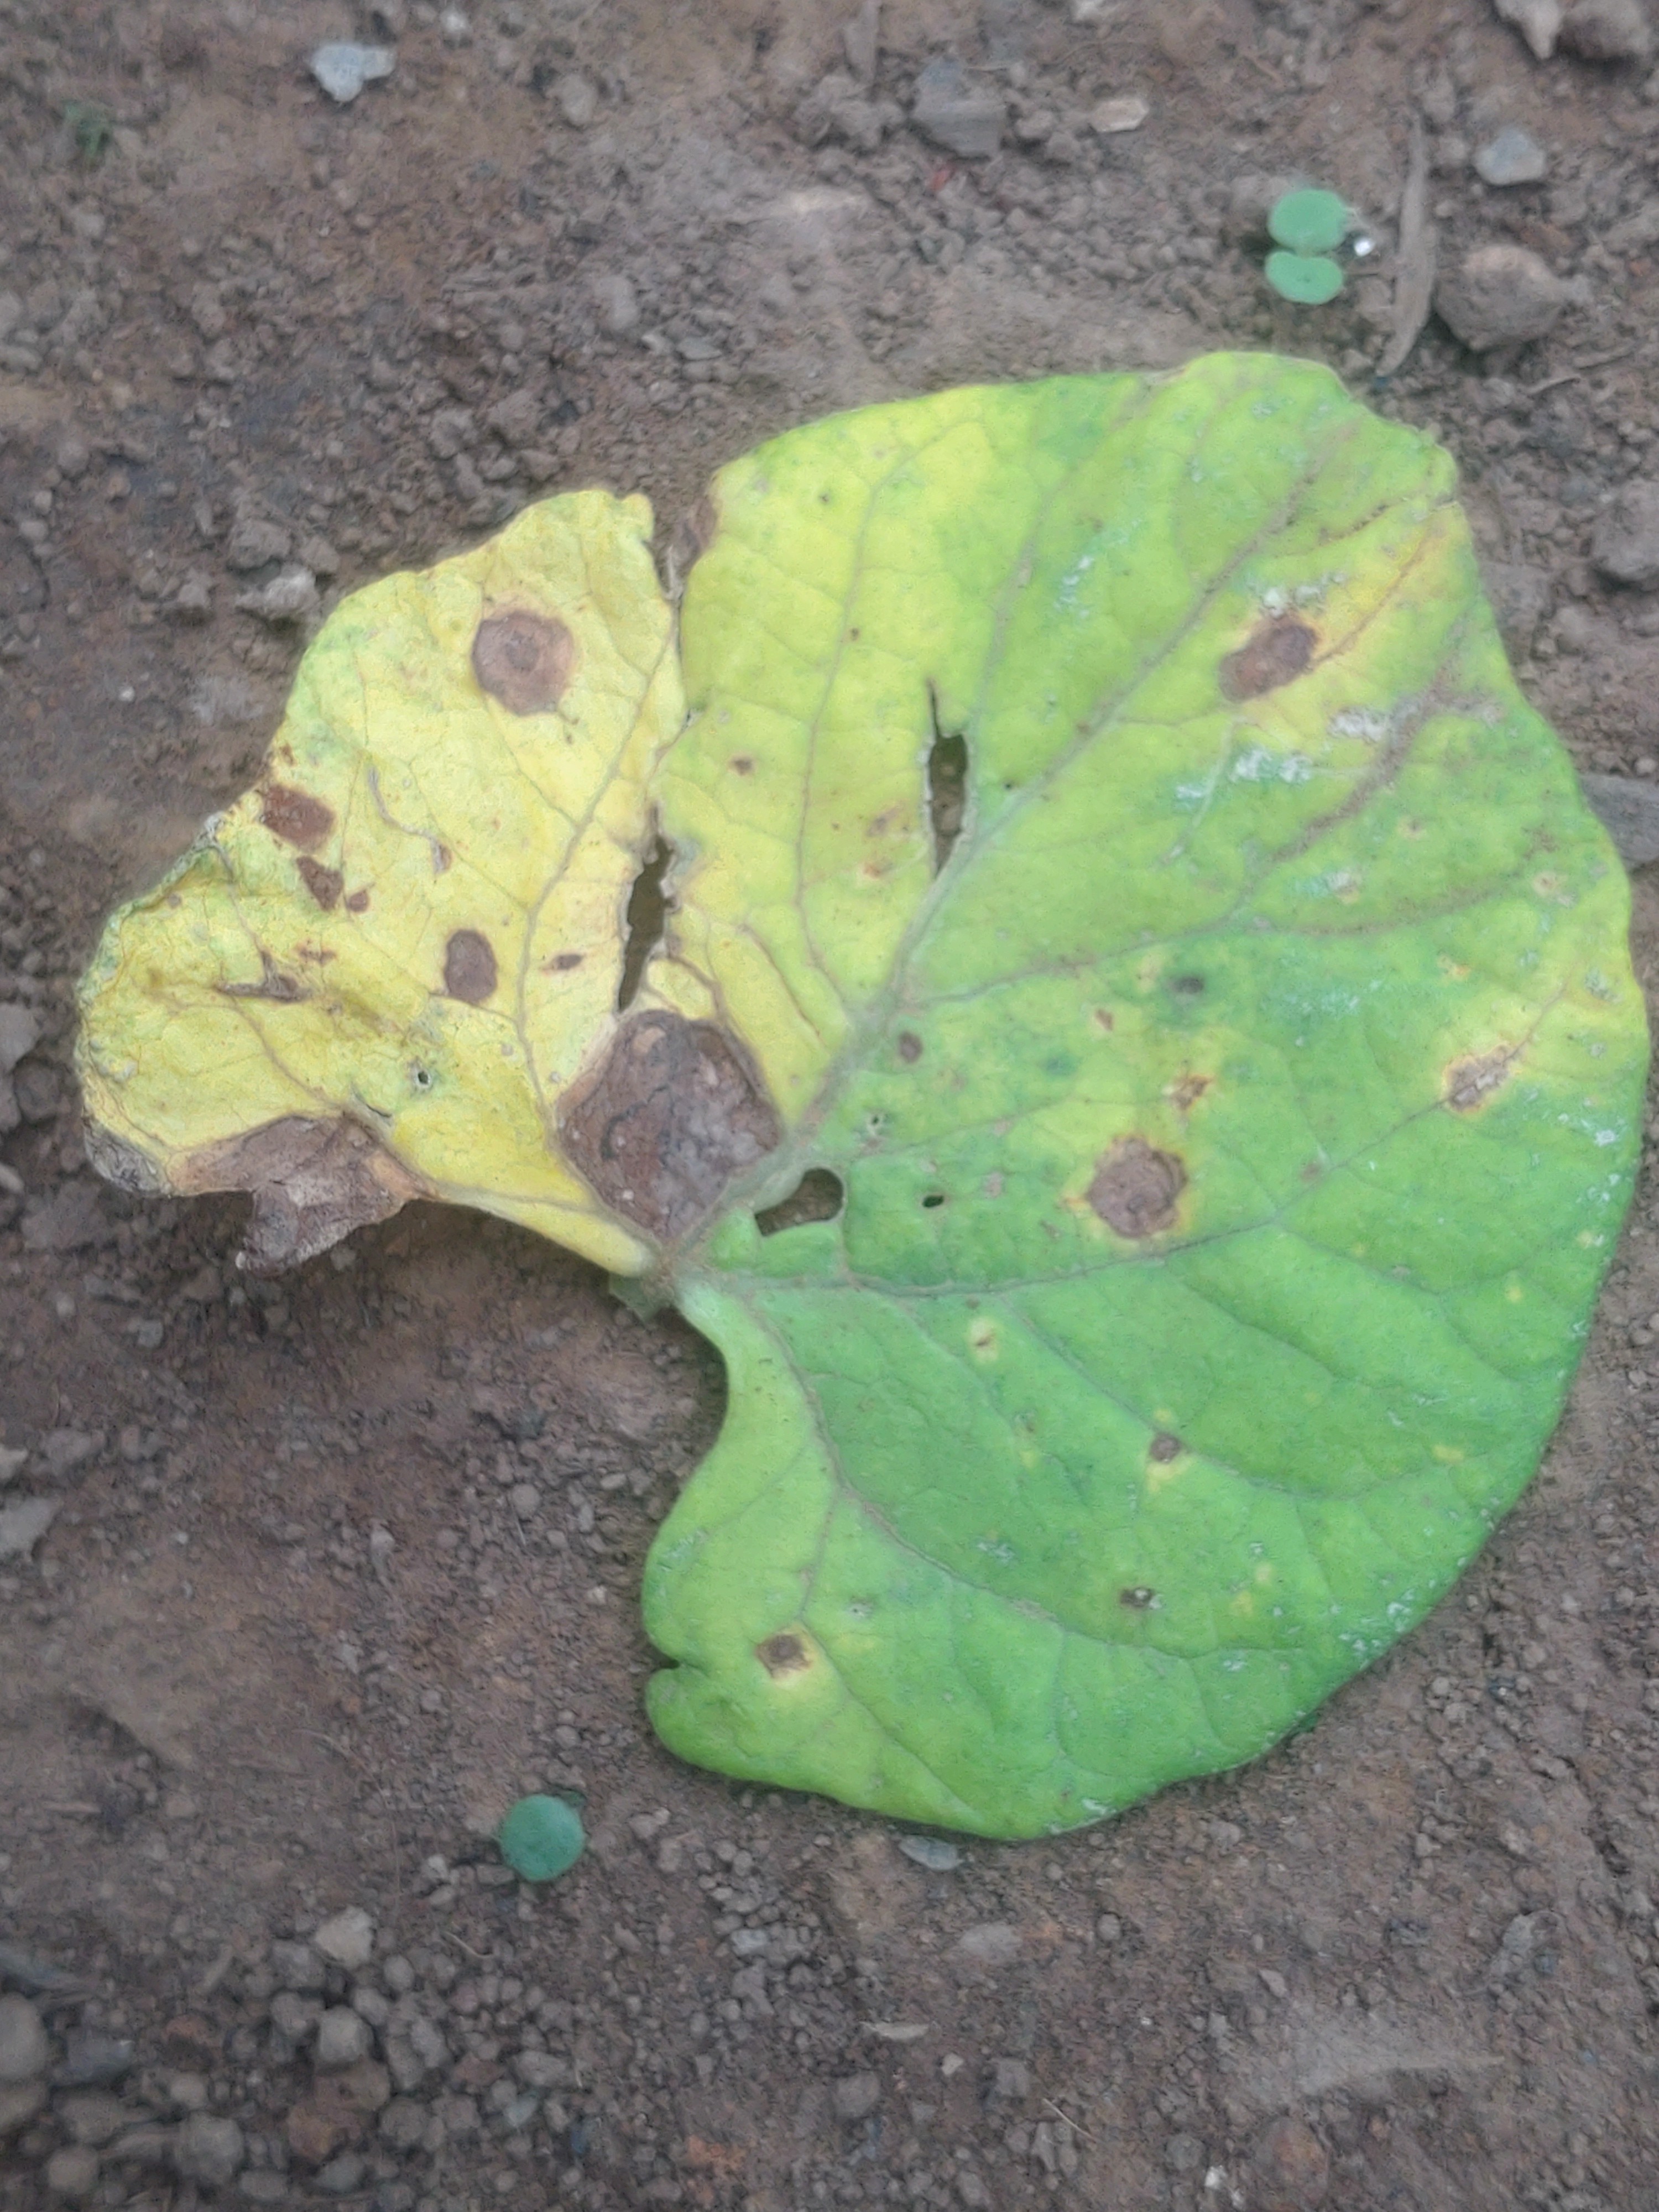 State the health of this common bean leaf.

anthracnose
